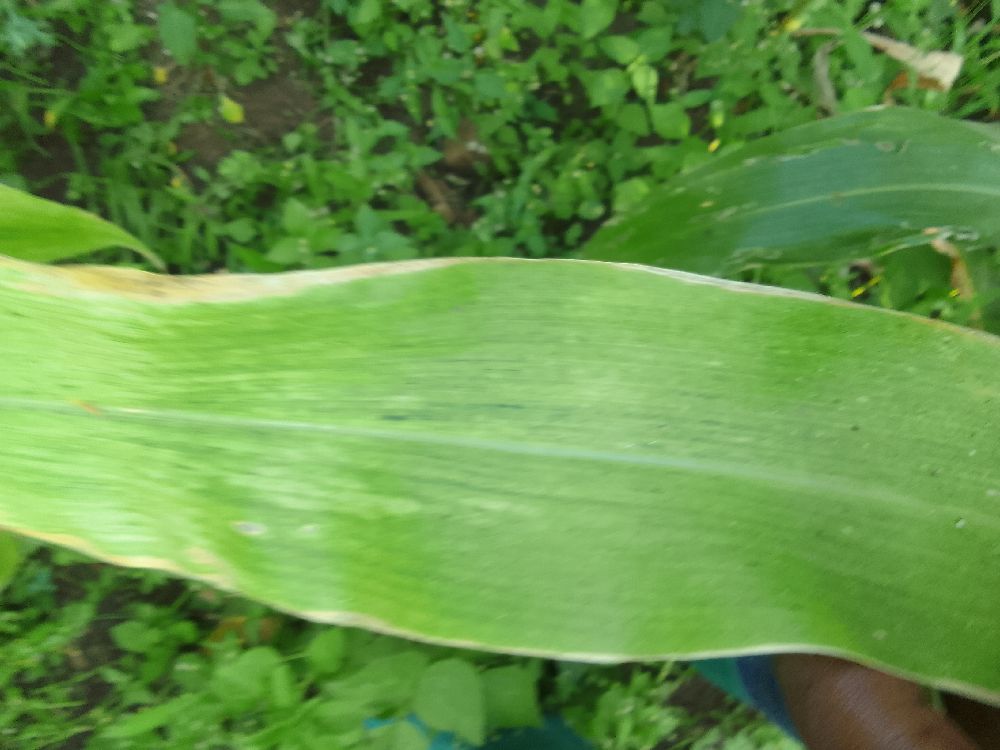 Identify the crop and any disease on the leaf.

maize, maize lethal necrosis
